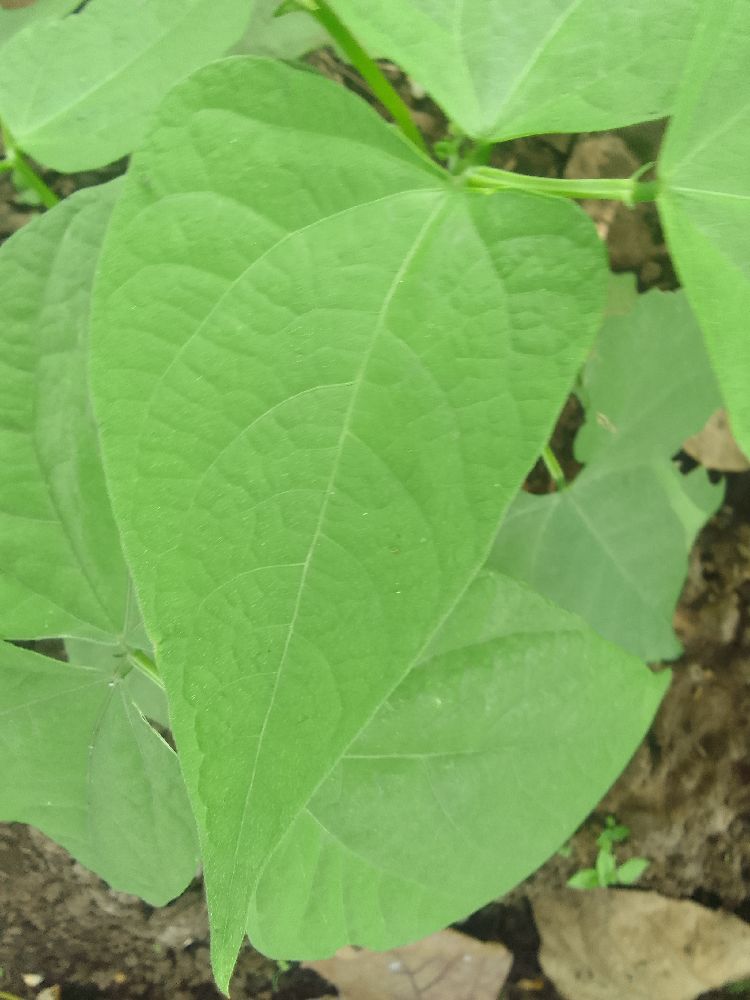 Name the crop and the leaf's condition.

common bean, healthy
